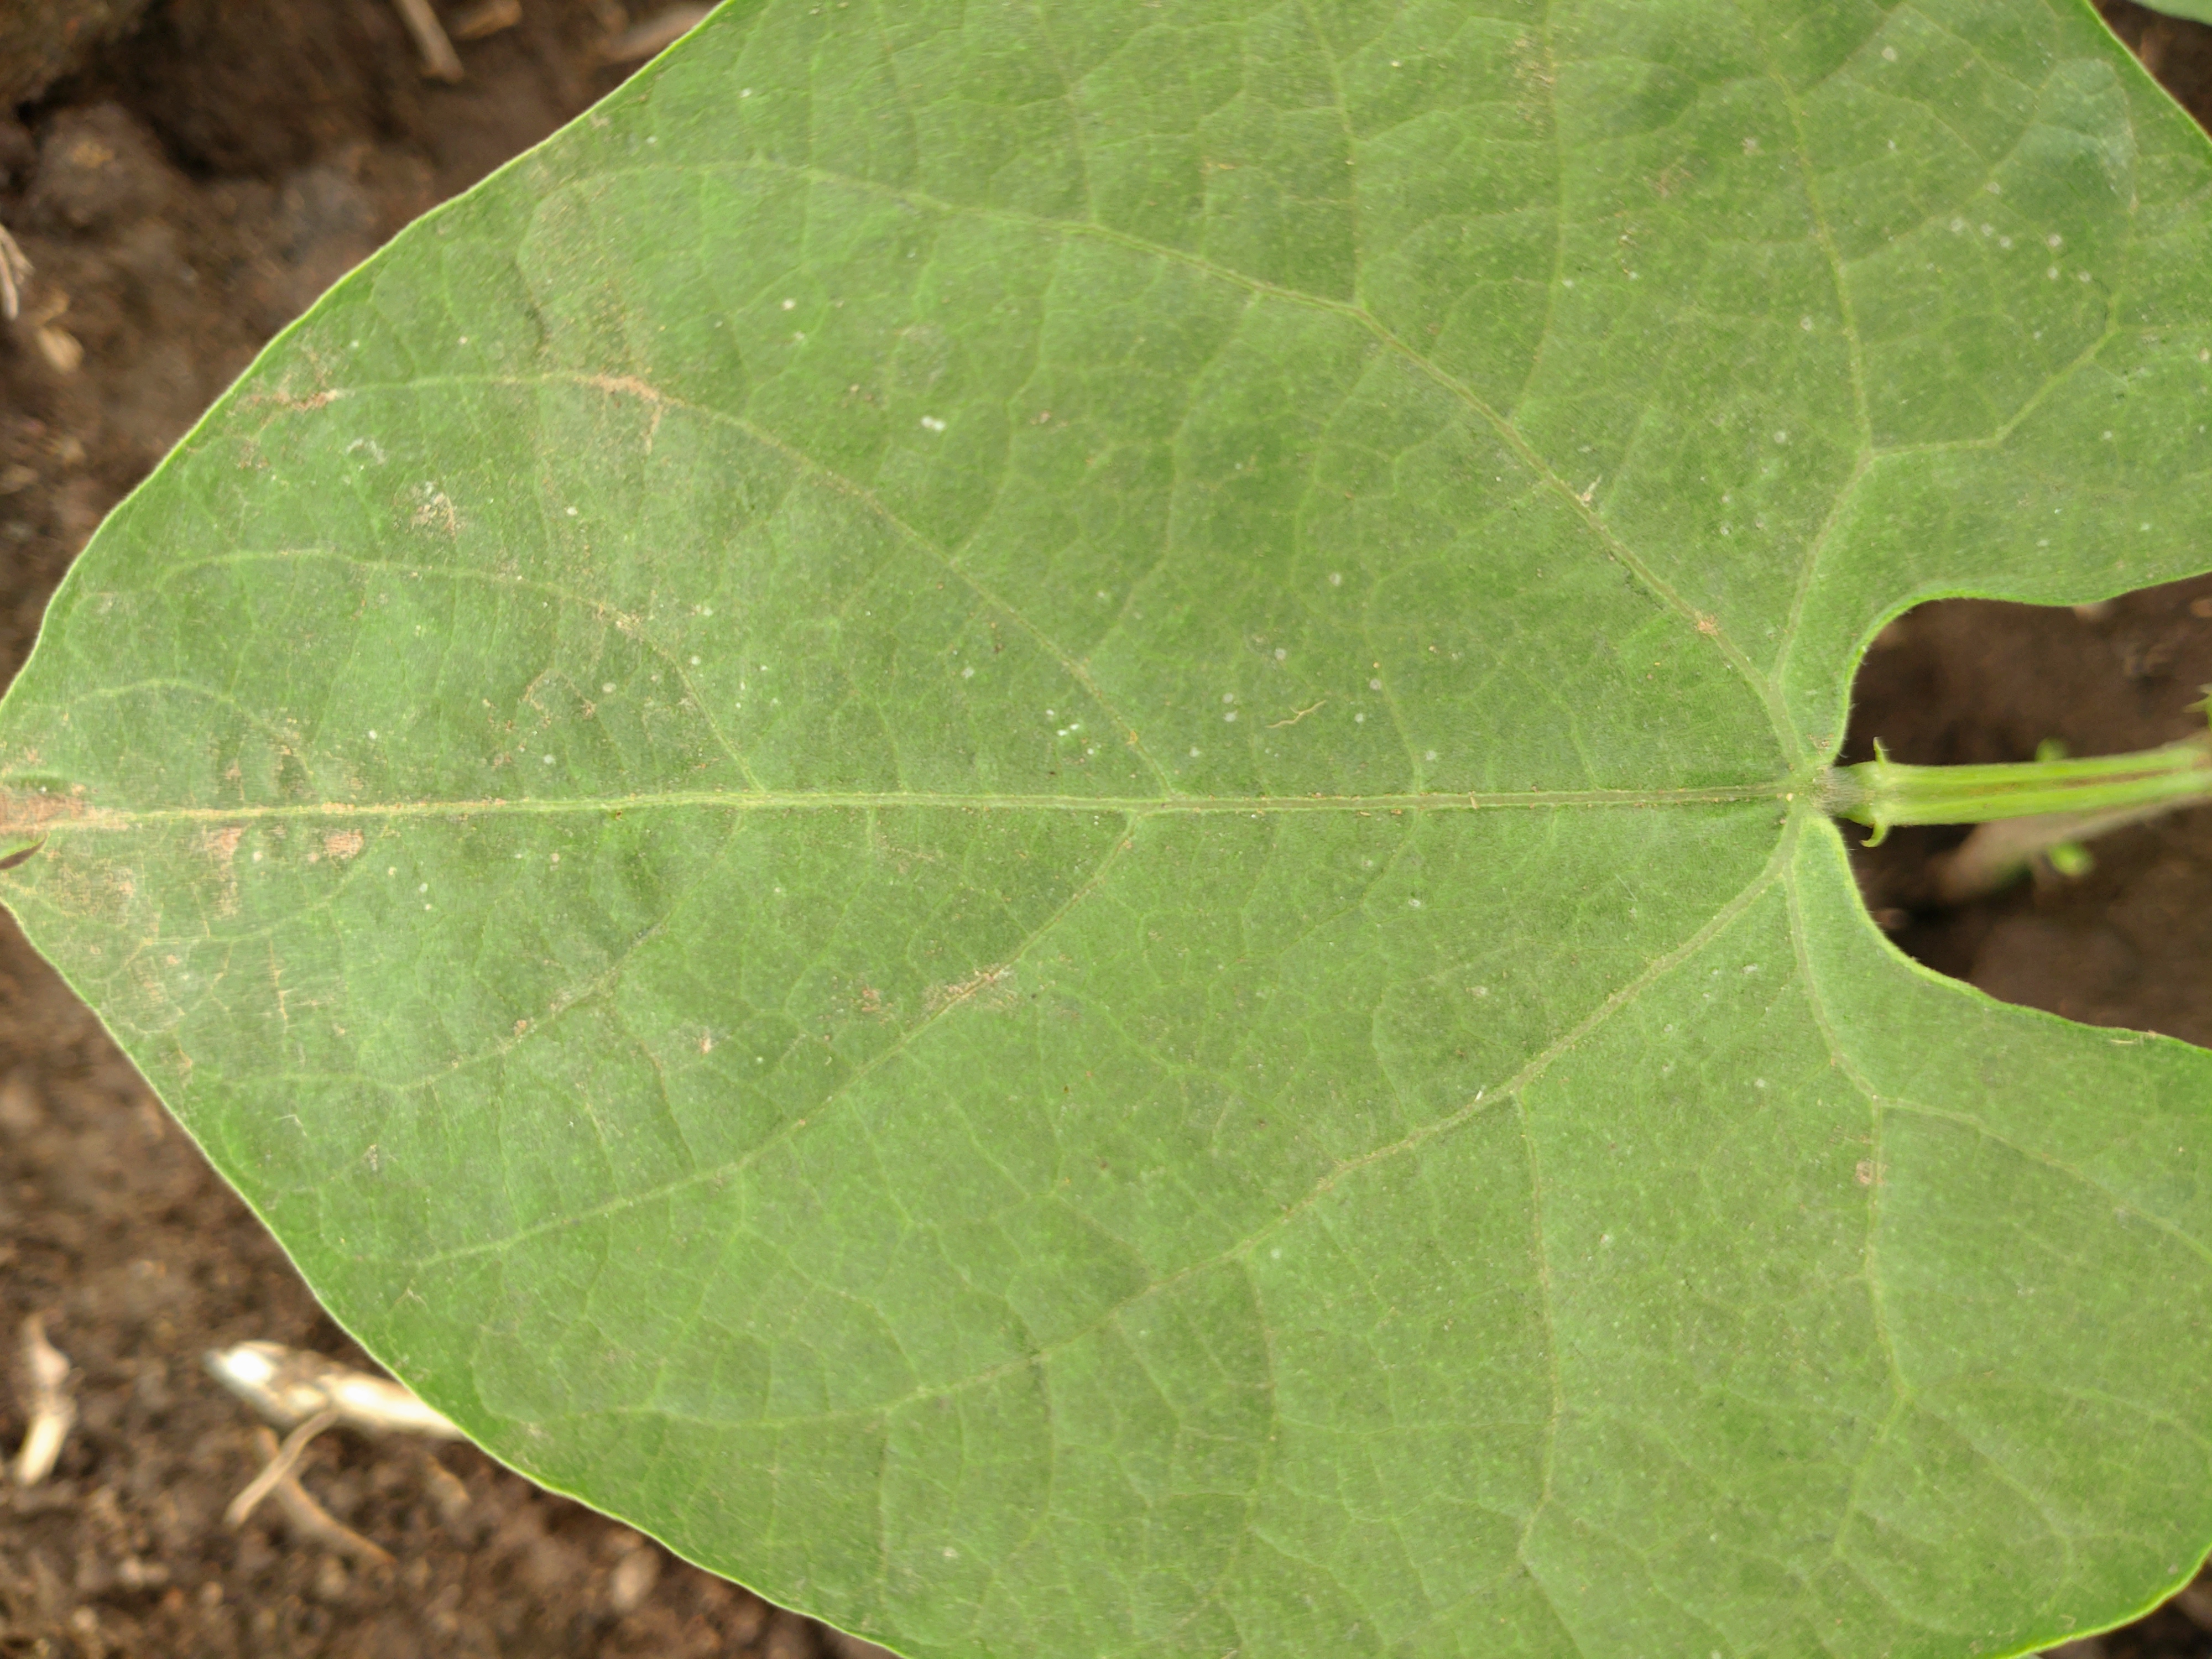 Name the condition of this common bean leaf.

healthy
